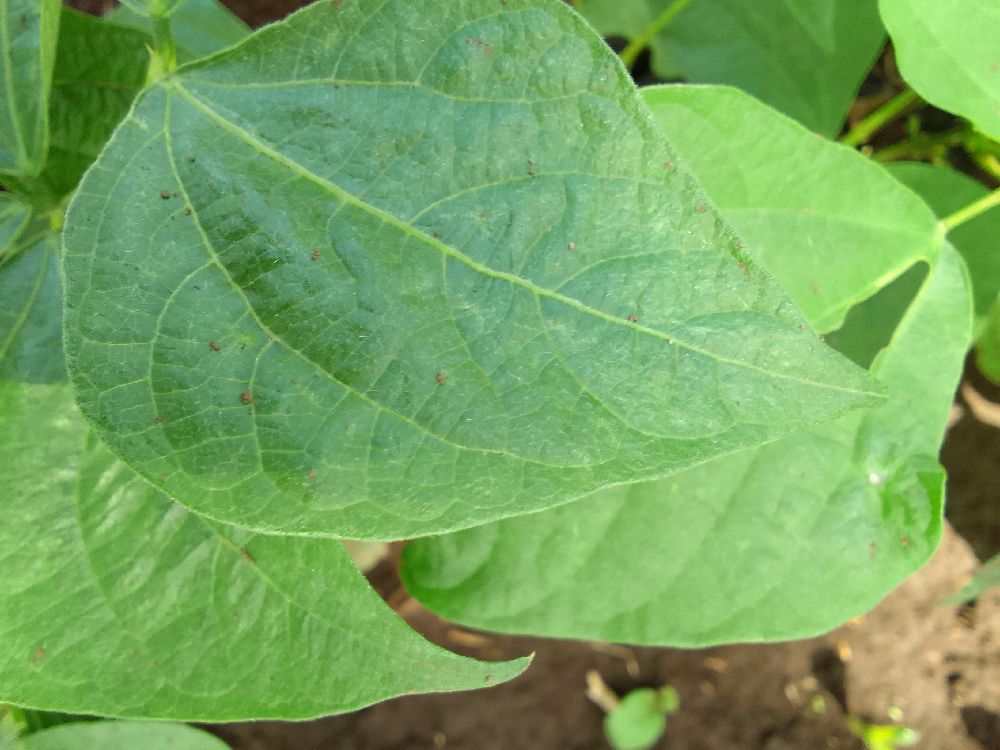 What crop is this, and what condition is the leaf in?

common bean, healthy
